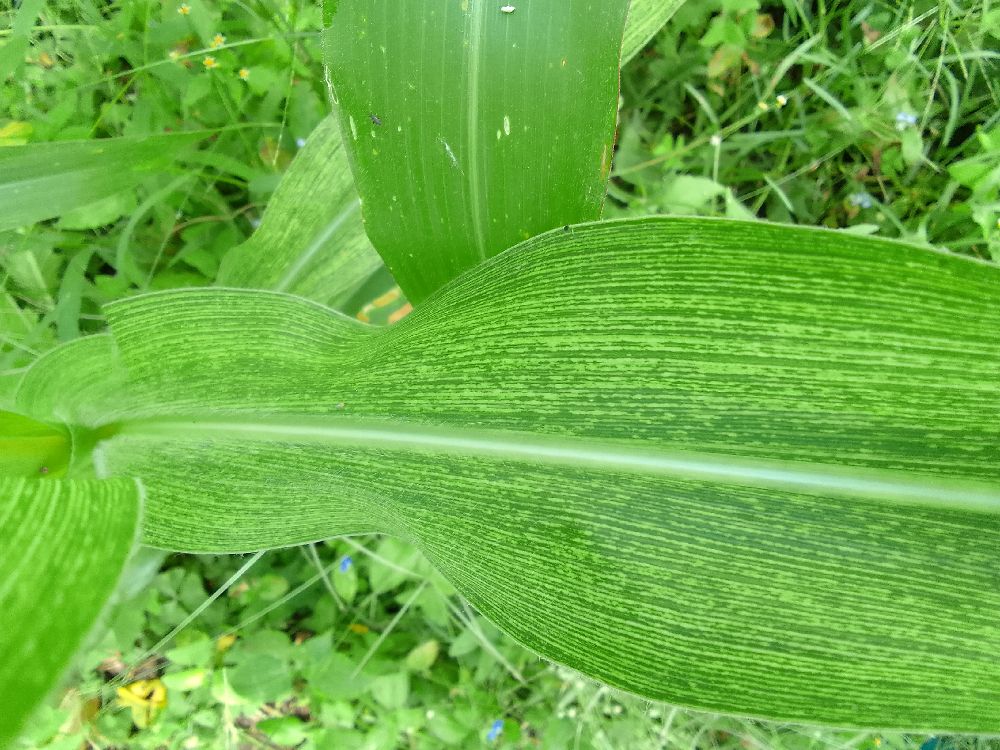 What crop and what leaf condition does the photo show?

maize, maize streak virus
